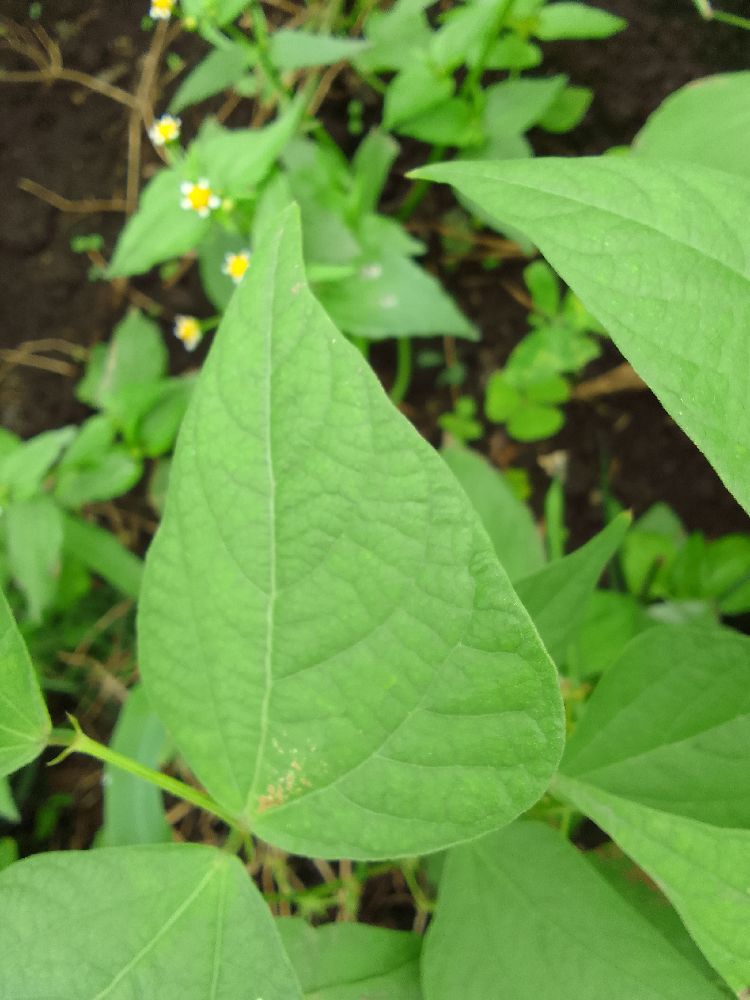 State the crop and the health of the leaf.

common bean, healthy
